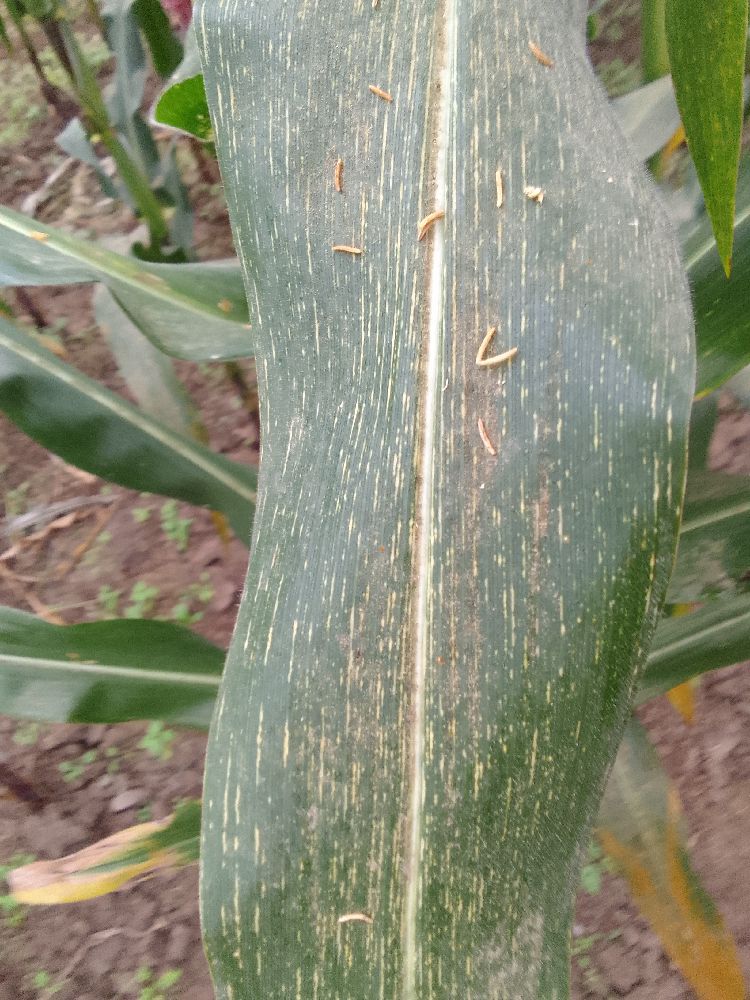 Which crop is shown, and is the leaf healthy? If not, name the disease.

maize, maize streak virus
